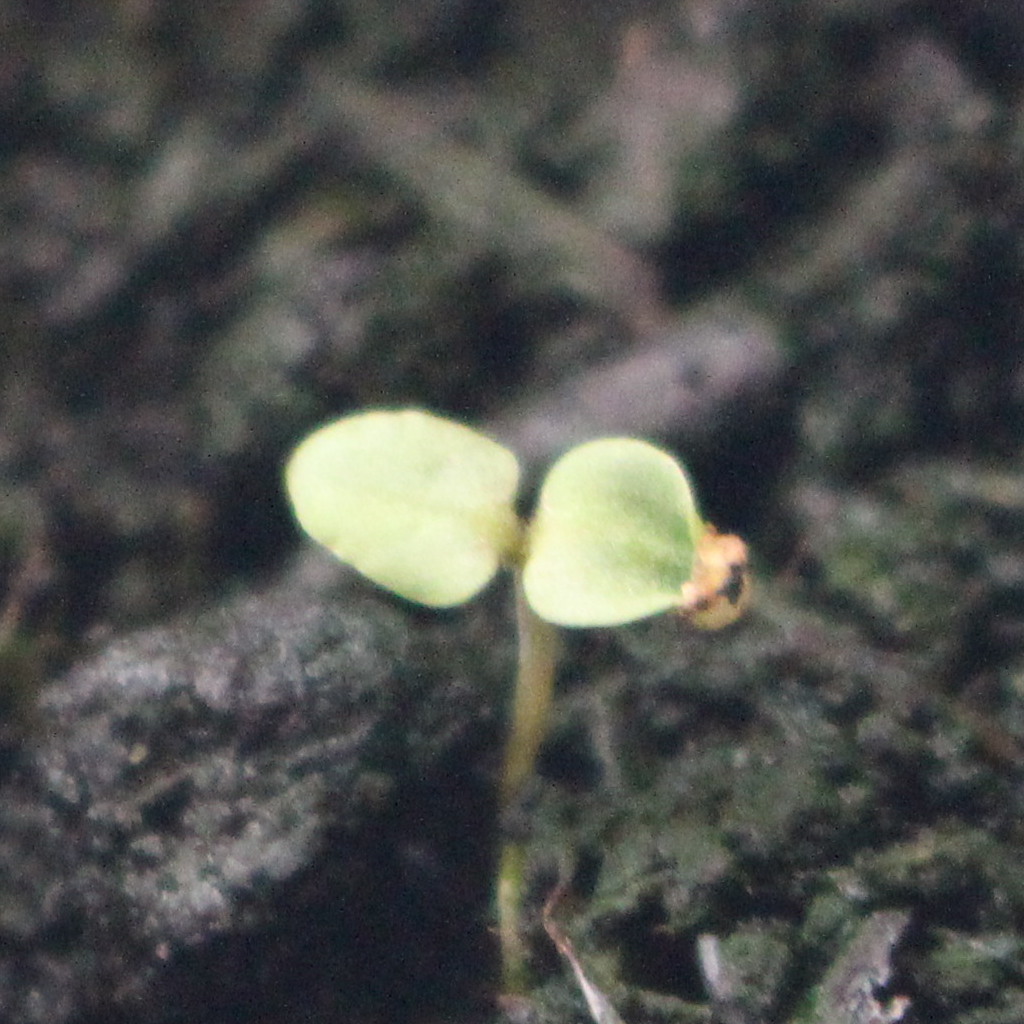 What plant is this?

Veronica persica
